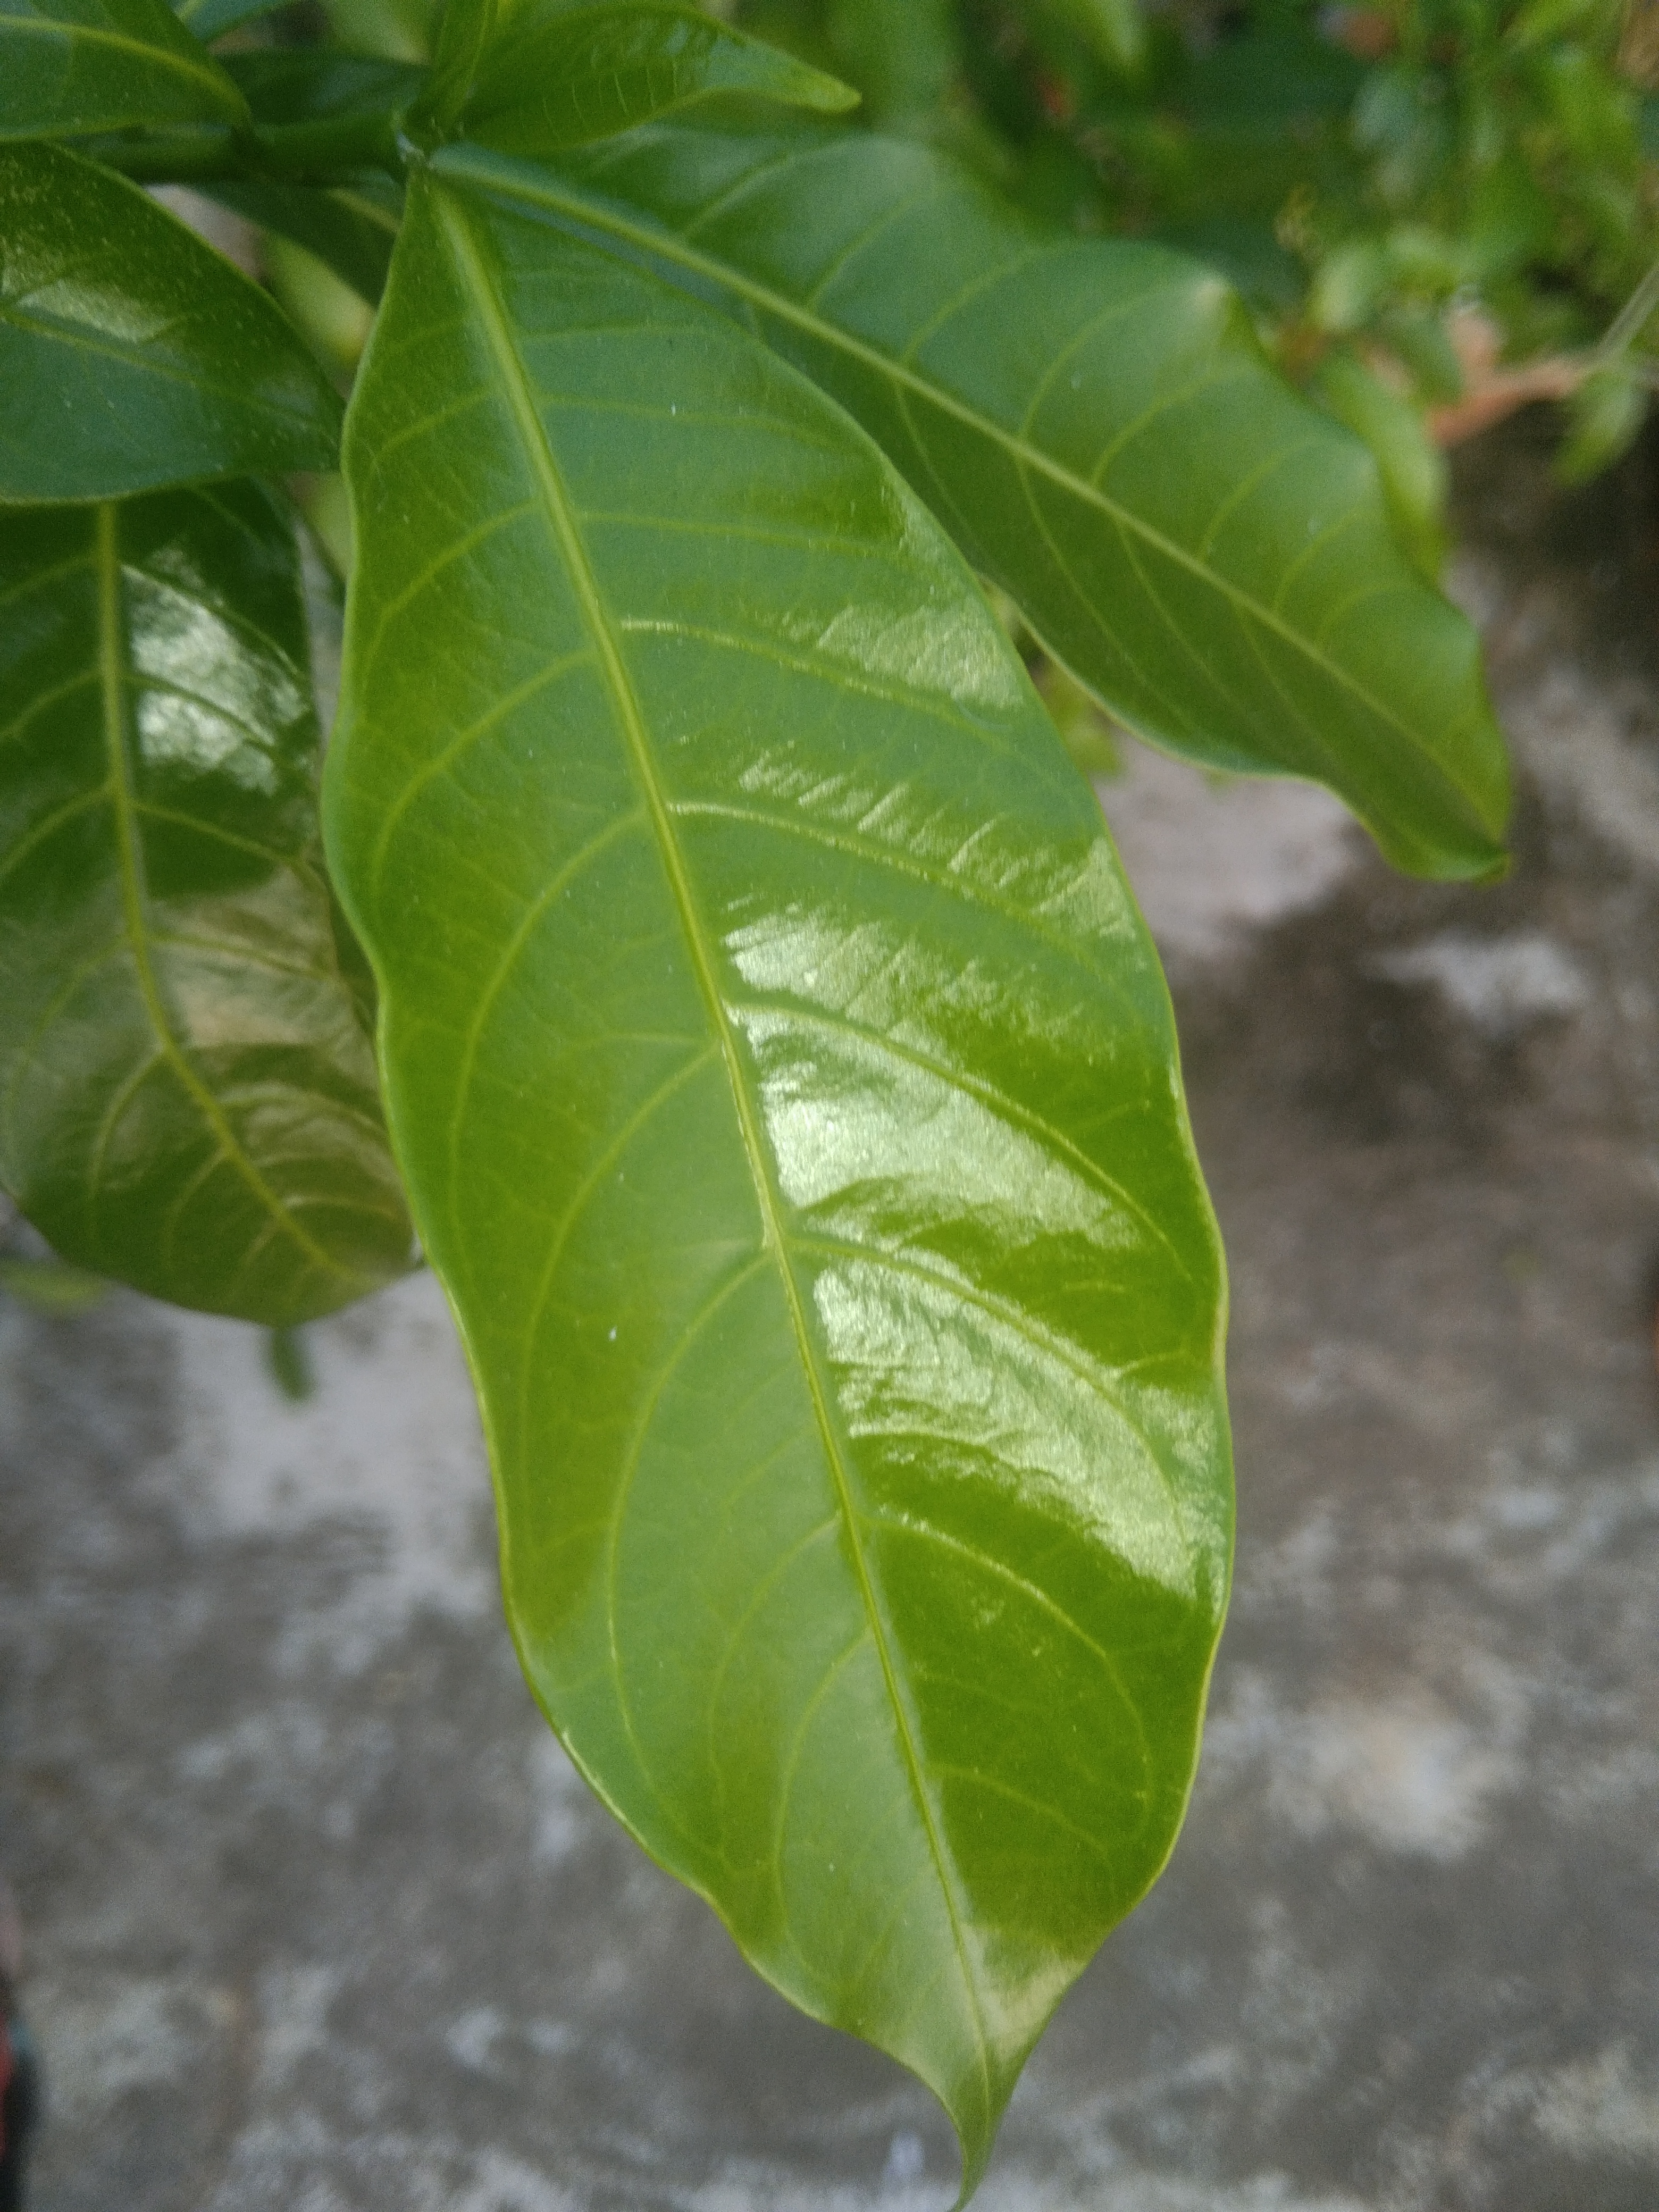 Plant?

togor
